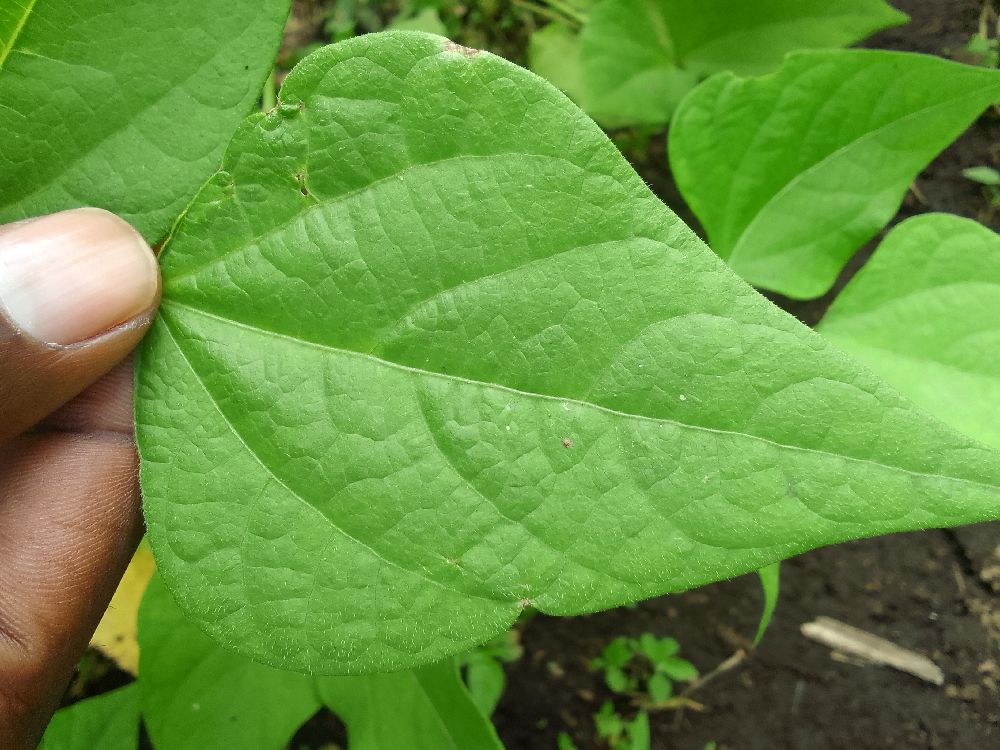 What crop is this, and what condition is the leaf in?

common bean, healthy
